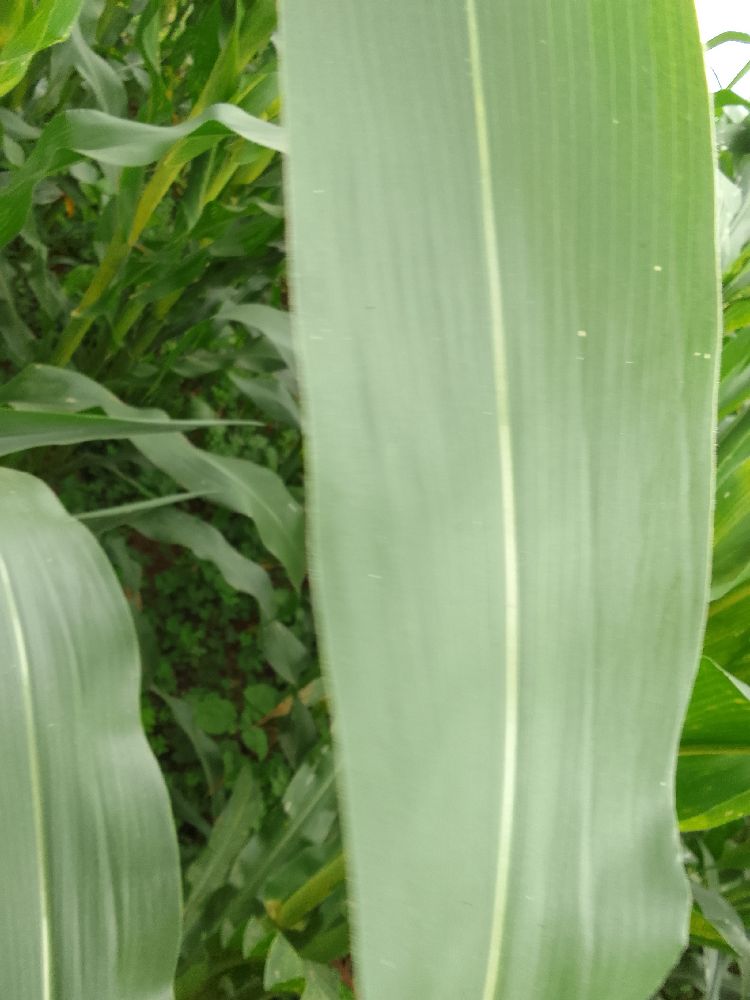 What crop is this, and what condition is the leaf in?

maize, healthy
